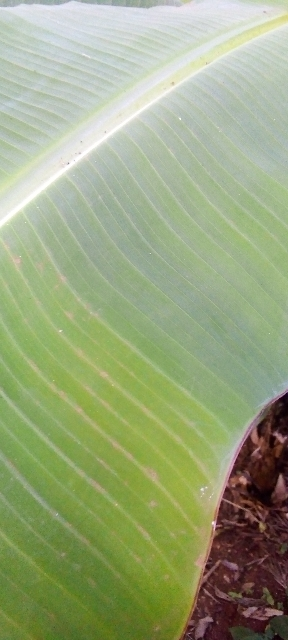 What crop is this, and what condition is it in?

banana, healthy
